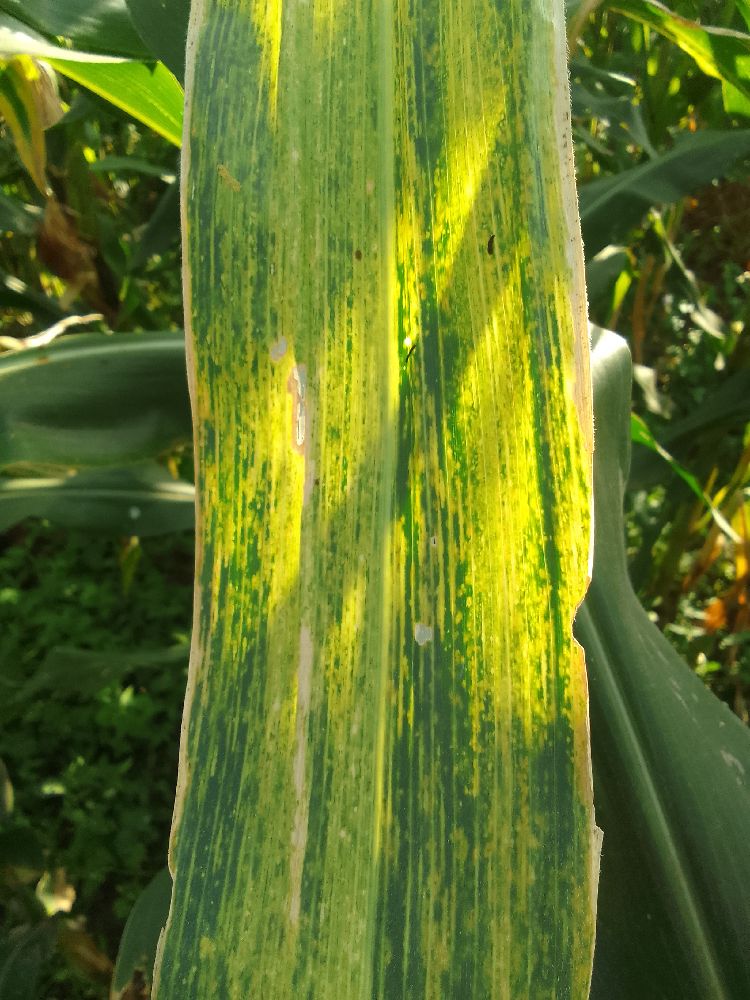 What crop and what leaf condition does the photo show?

maize, maize lethal necrosis
